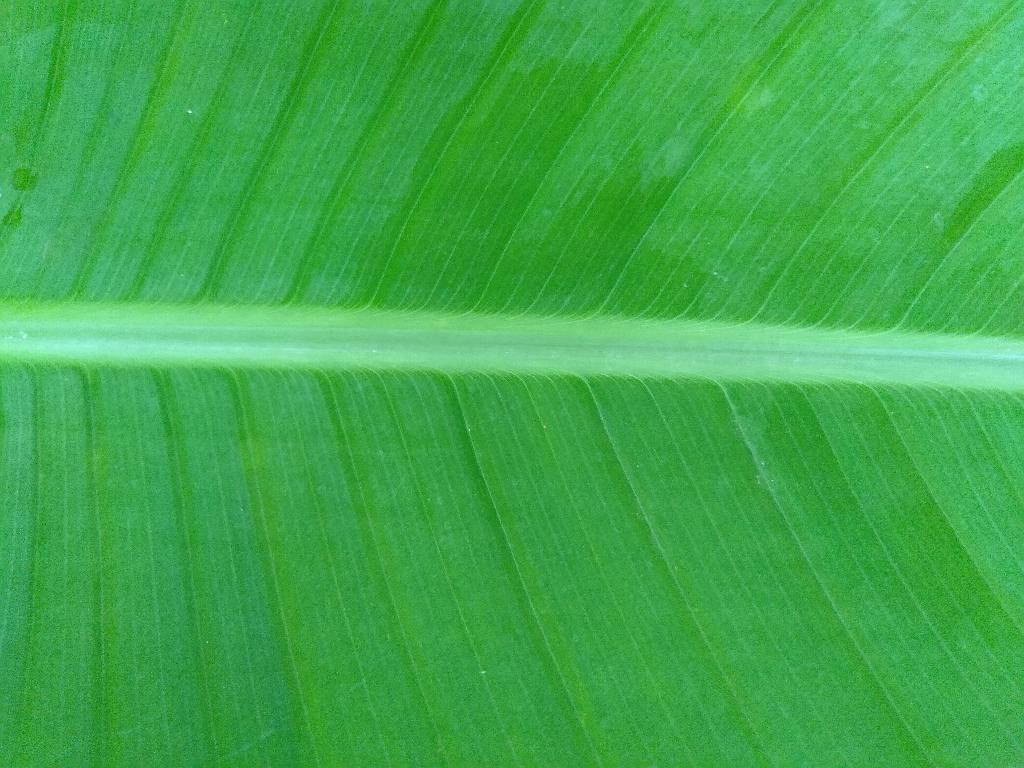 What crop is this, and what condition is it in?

banana, healthy
